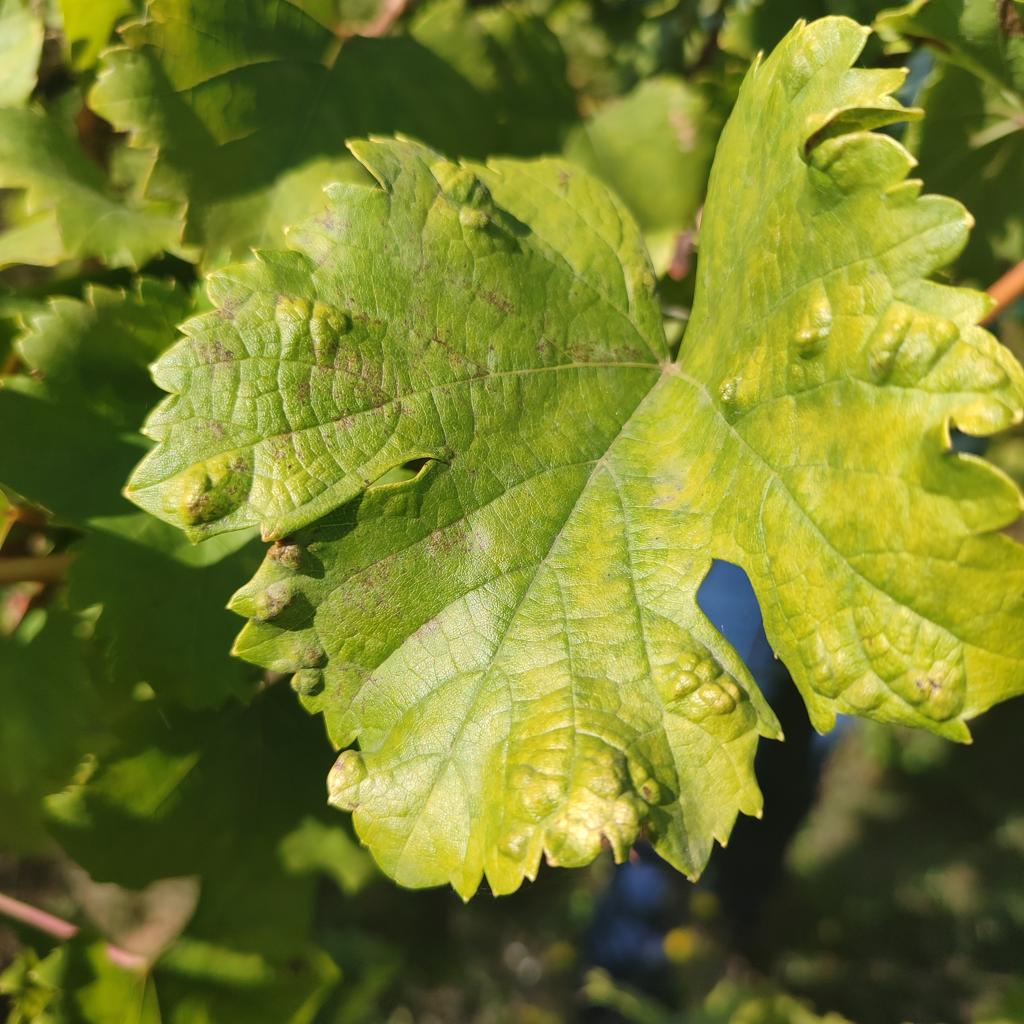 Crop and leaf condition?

grapevine, erineum mite
